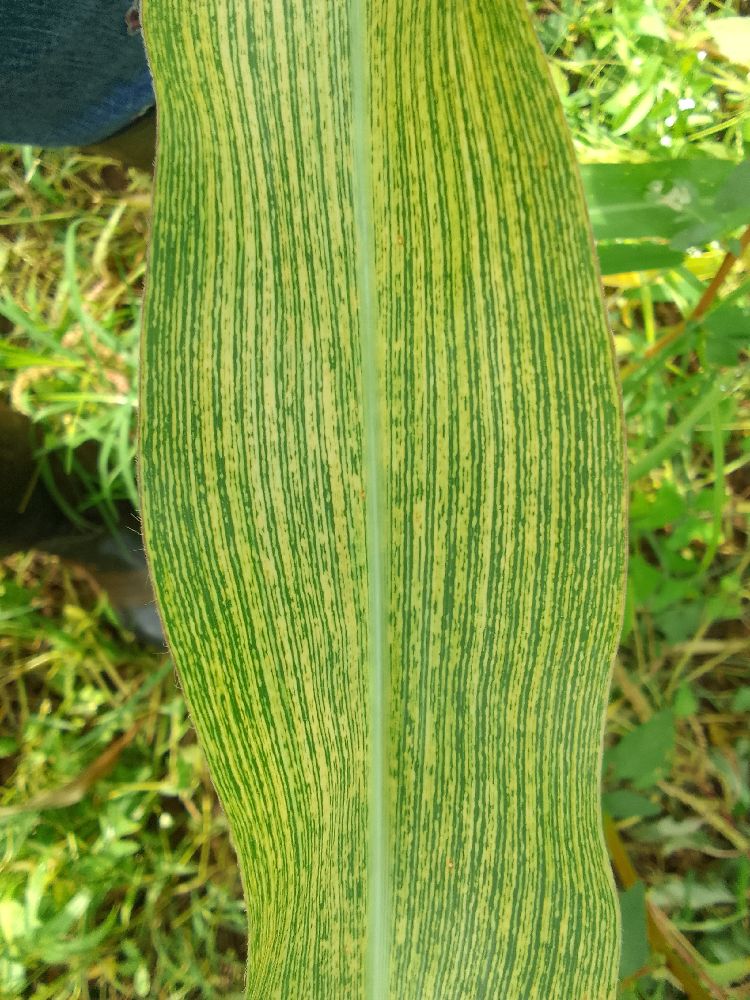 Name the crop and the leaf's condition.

maize, maize streak virus
